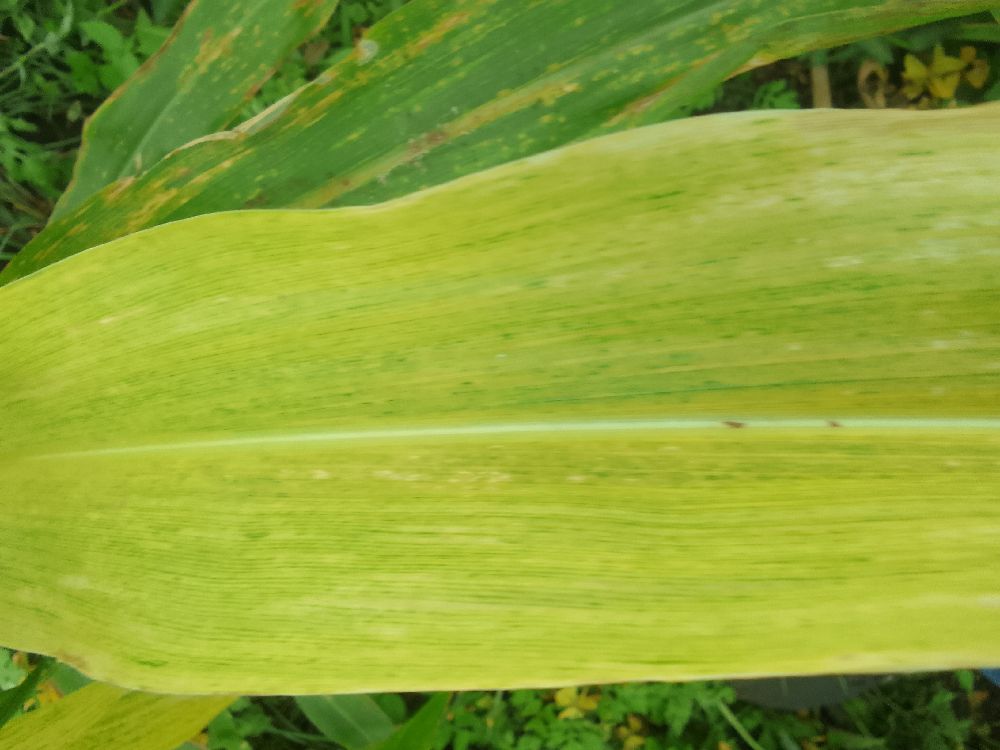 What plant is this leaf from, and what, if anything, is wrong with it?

maize, maize lethal necrosis
